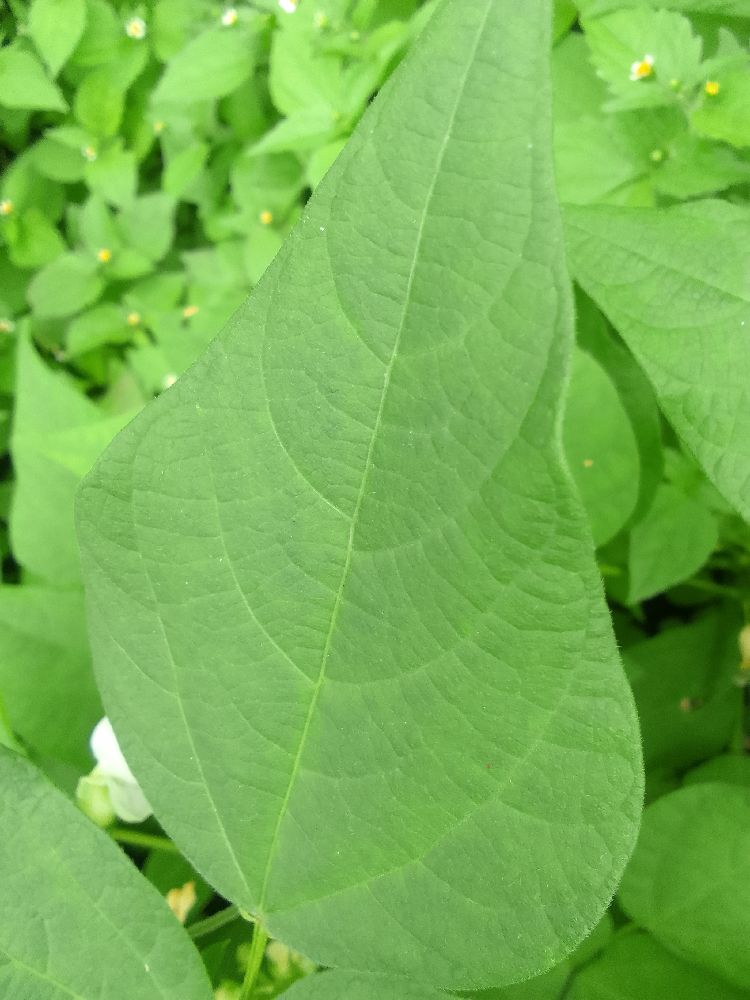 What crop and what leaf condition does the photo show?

common bean, healthy
